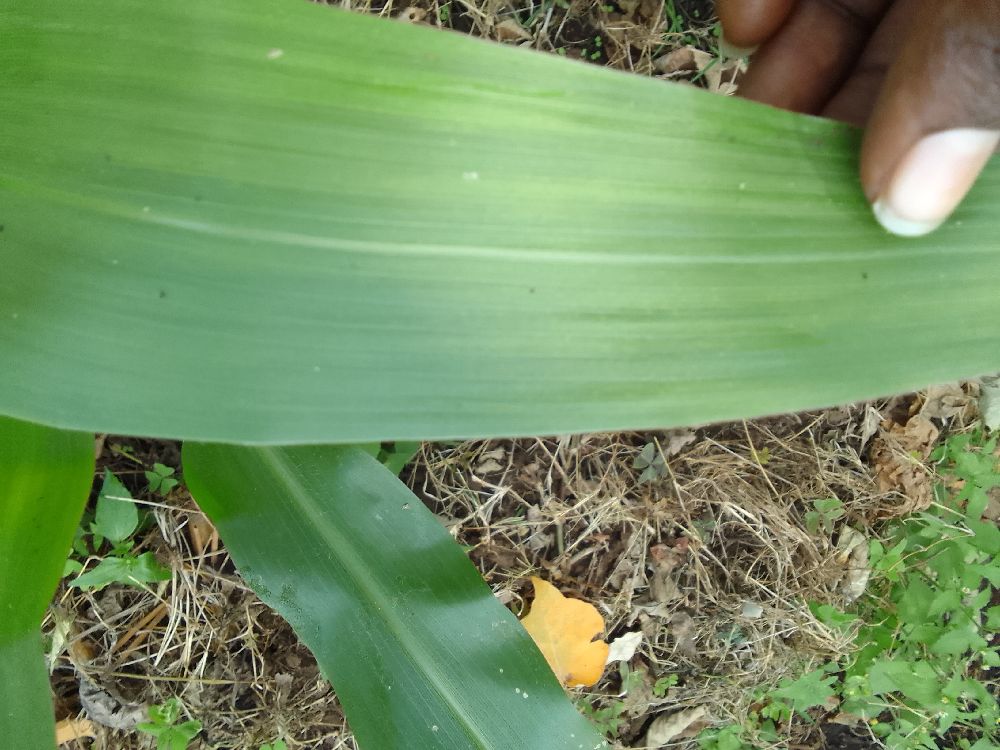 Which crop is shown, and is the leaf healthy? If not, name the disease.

maize, healthy
